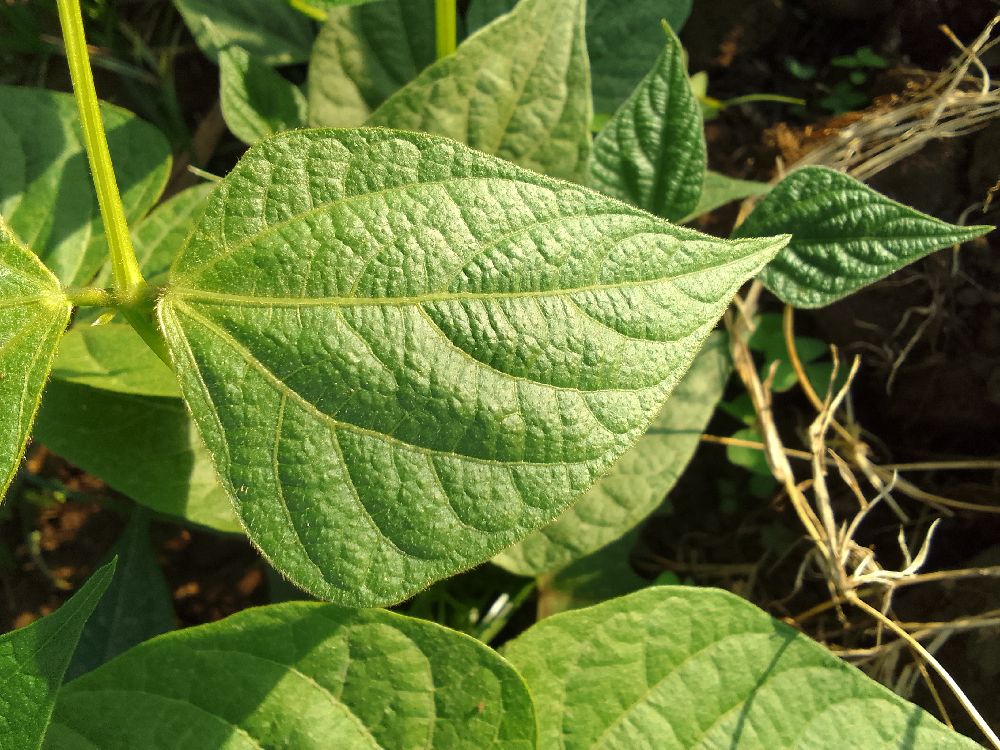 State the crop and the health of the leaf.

common bean, healthy
